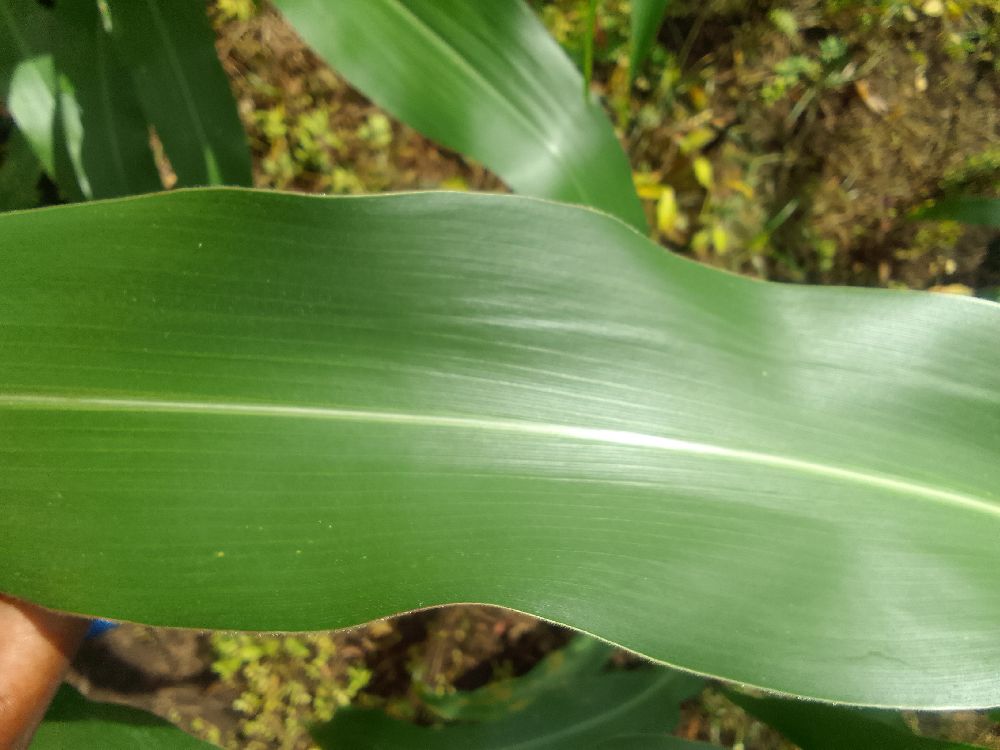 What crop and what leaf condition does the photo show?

maize, healthy
